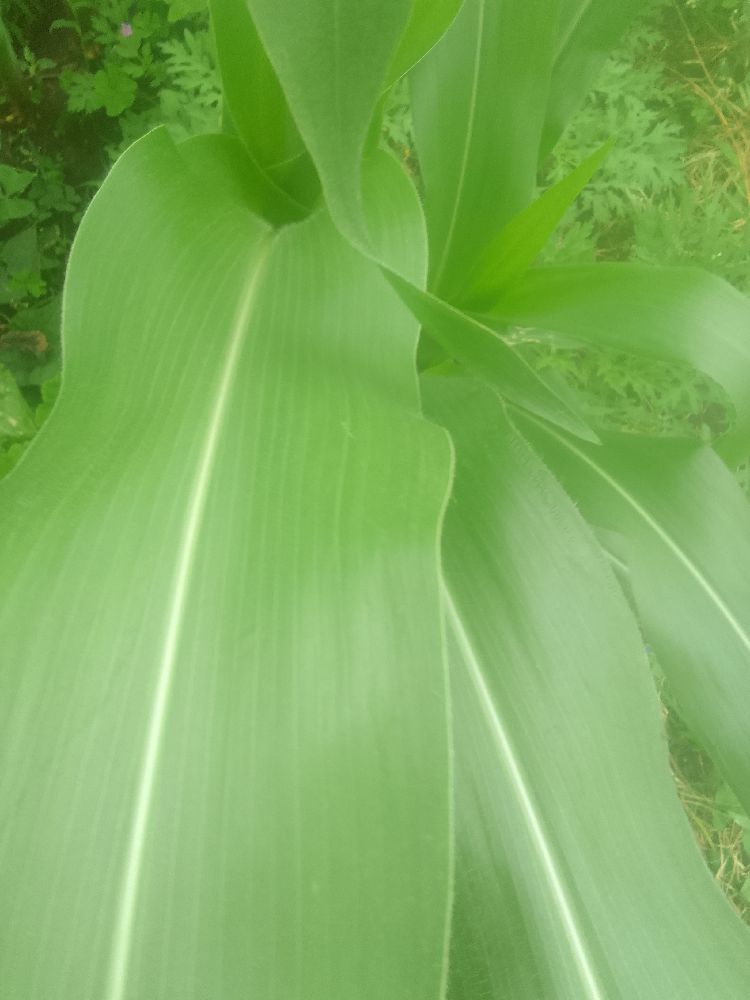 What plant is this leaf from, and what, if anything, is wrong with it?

maize, healthy
